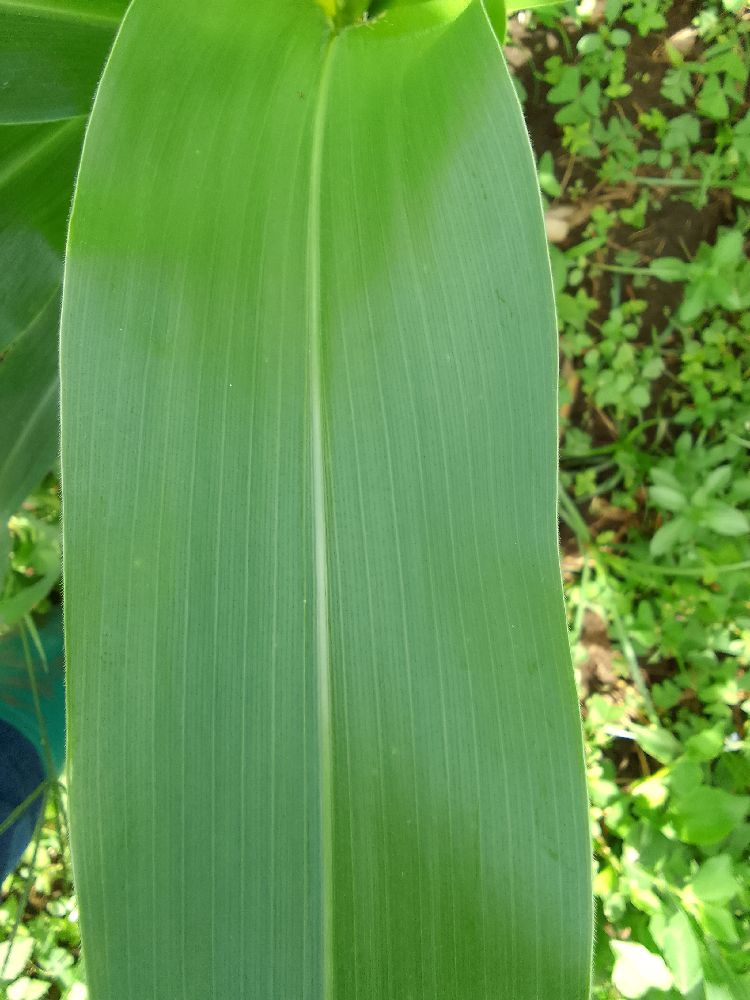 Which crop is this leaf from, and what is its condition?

maize, healthy
